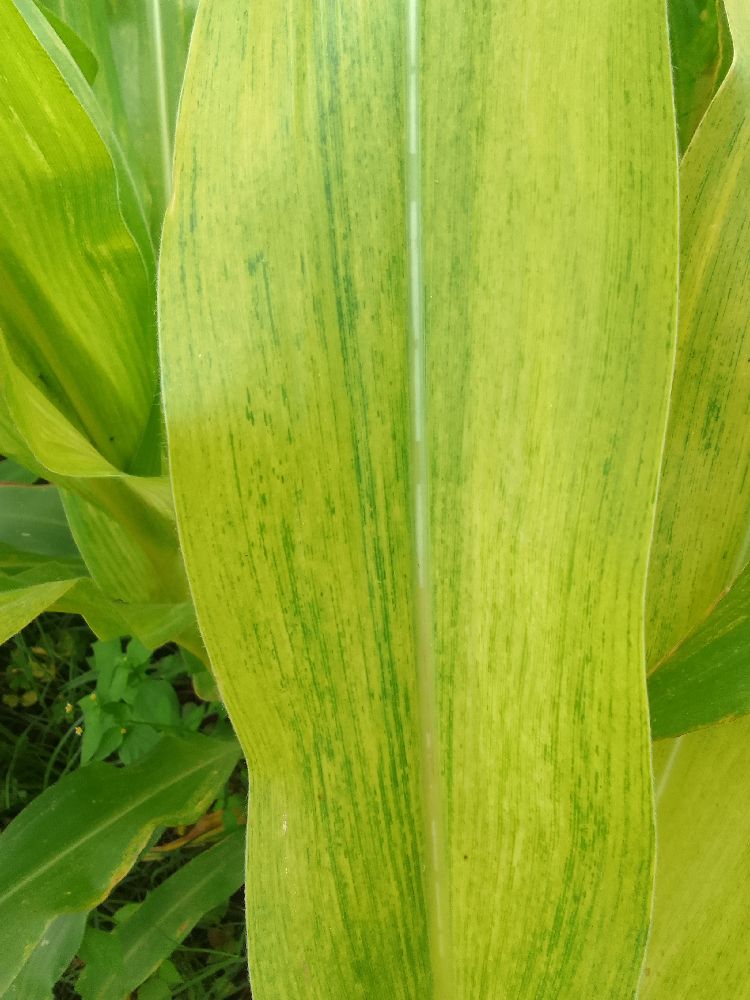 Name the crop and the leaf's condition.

maize, maize lethal necrosis
